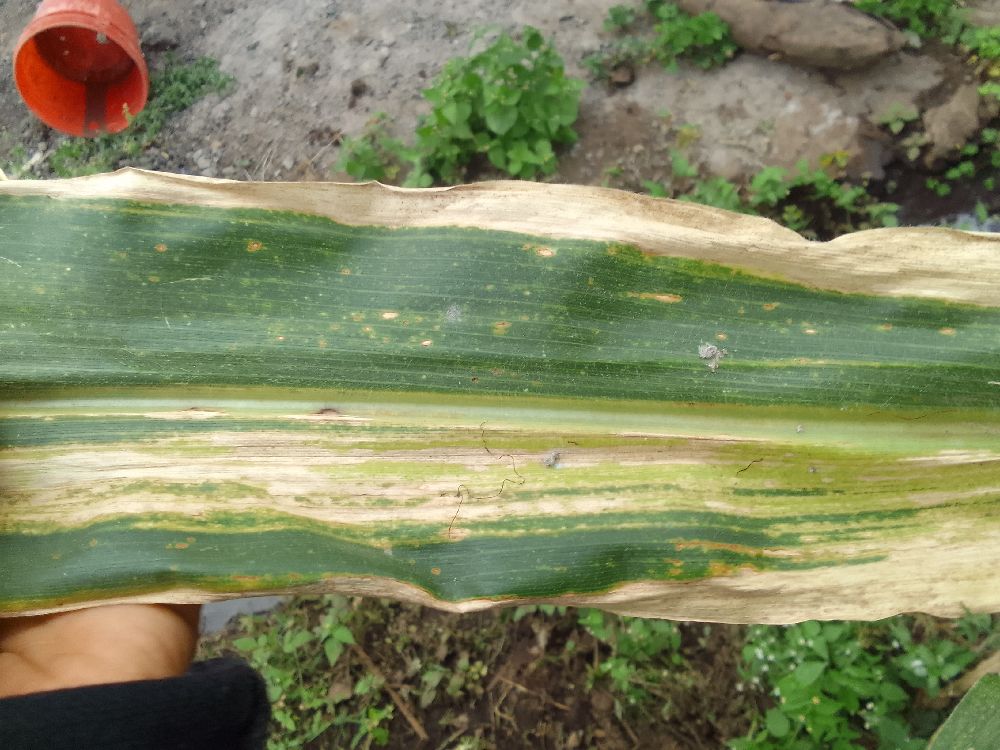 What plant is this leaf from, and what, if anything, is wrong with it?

maize, maize lethal necrosis
